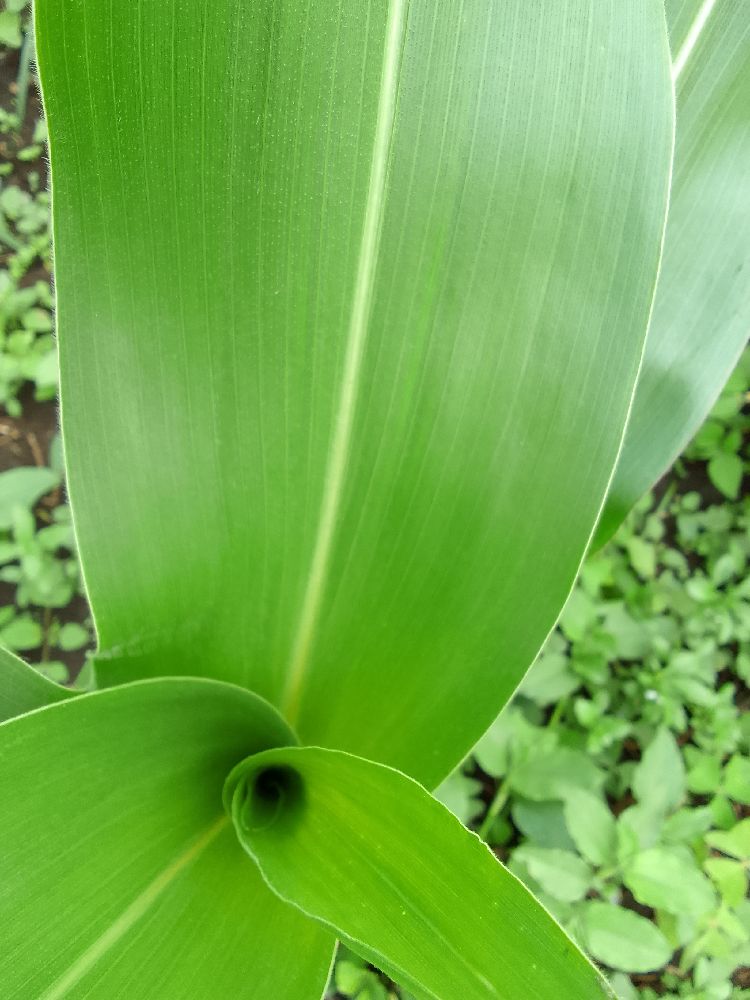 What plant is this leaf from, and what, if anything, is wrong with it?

maize, healthy
